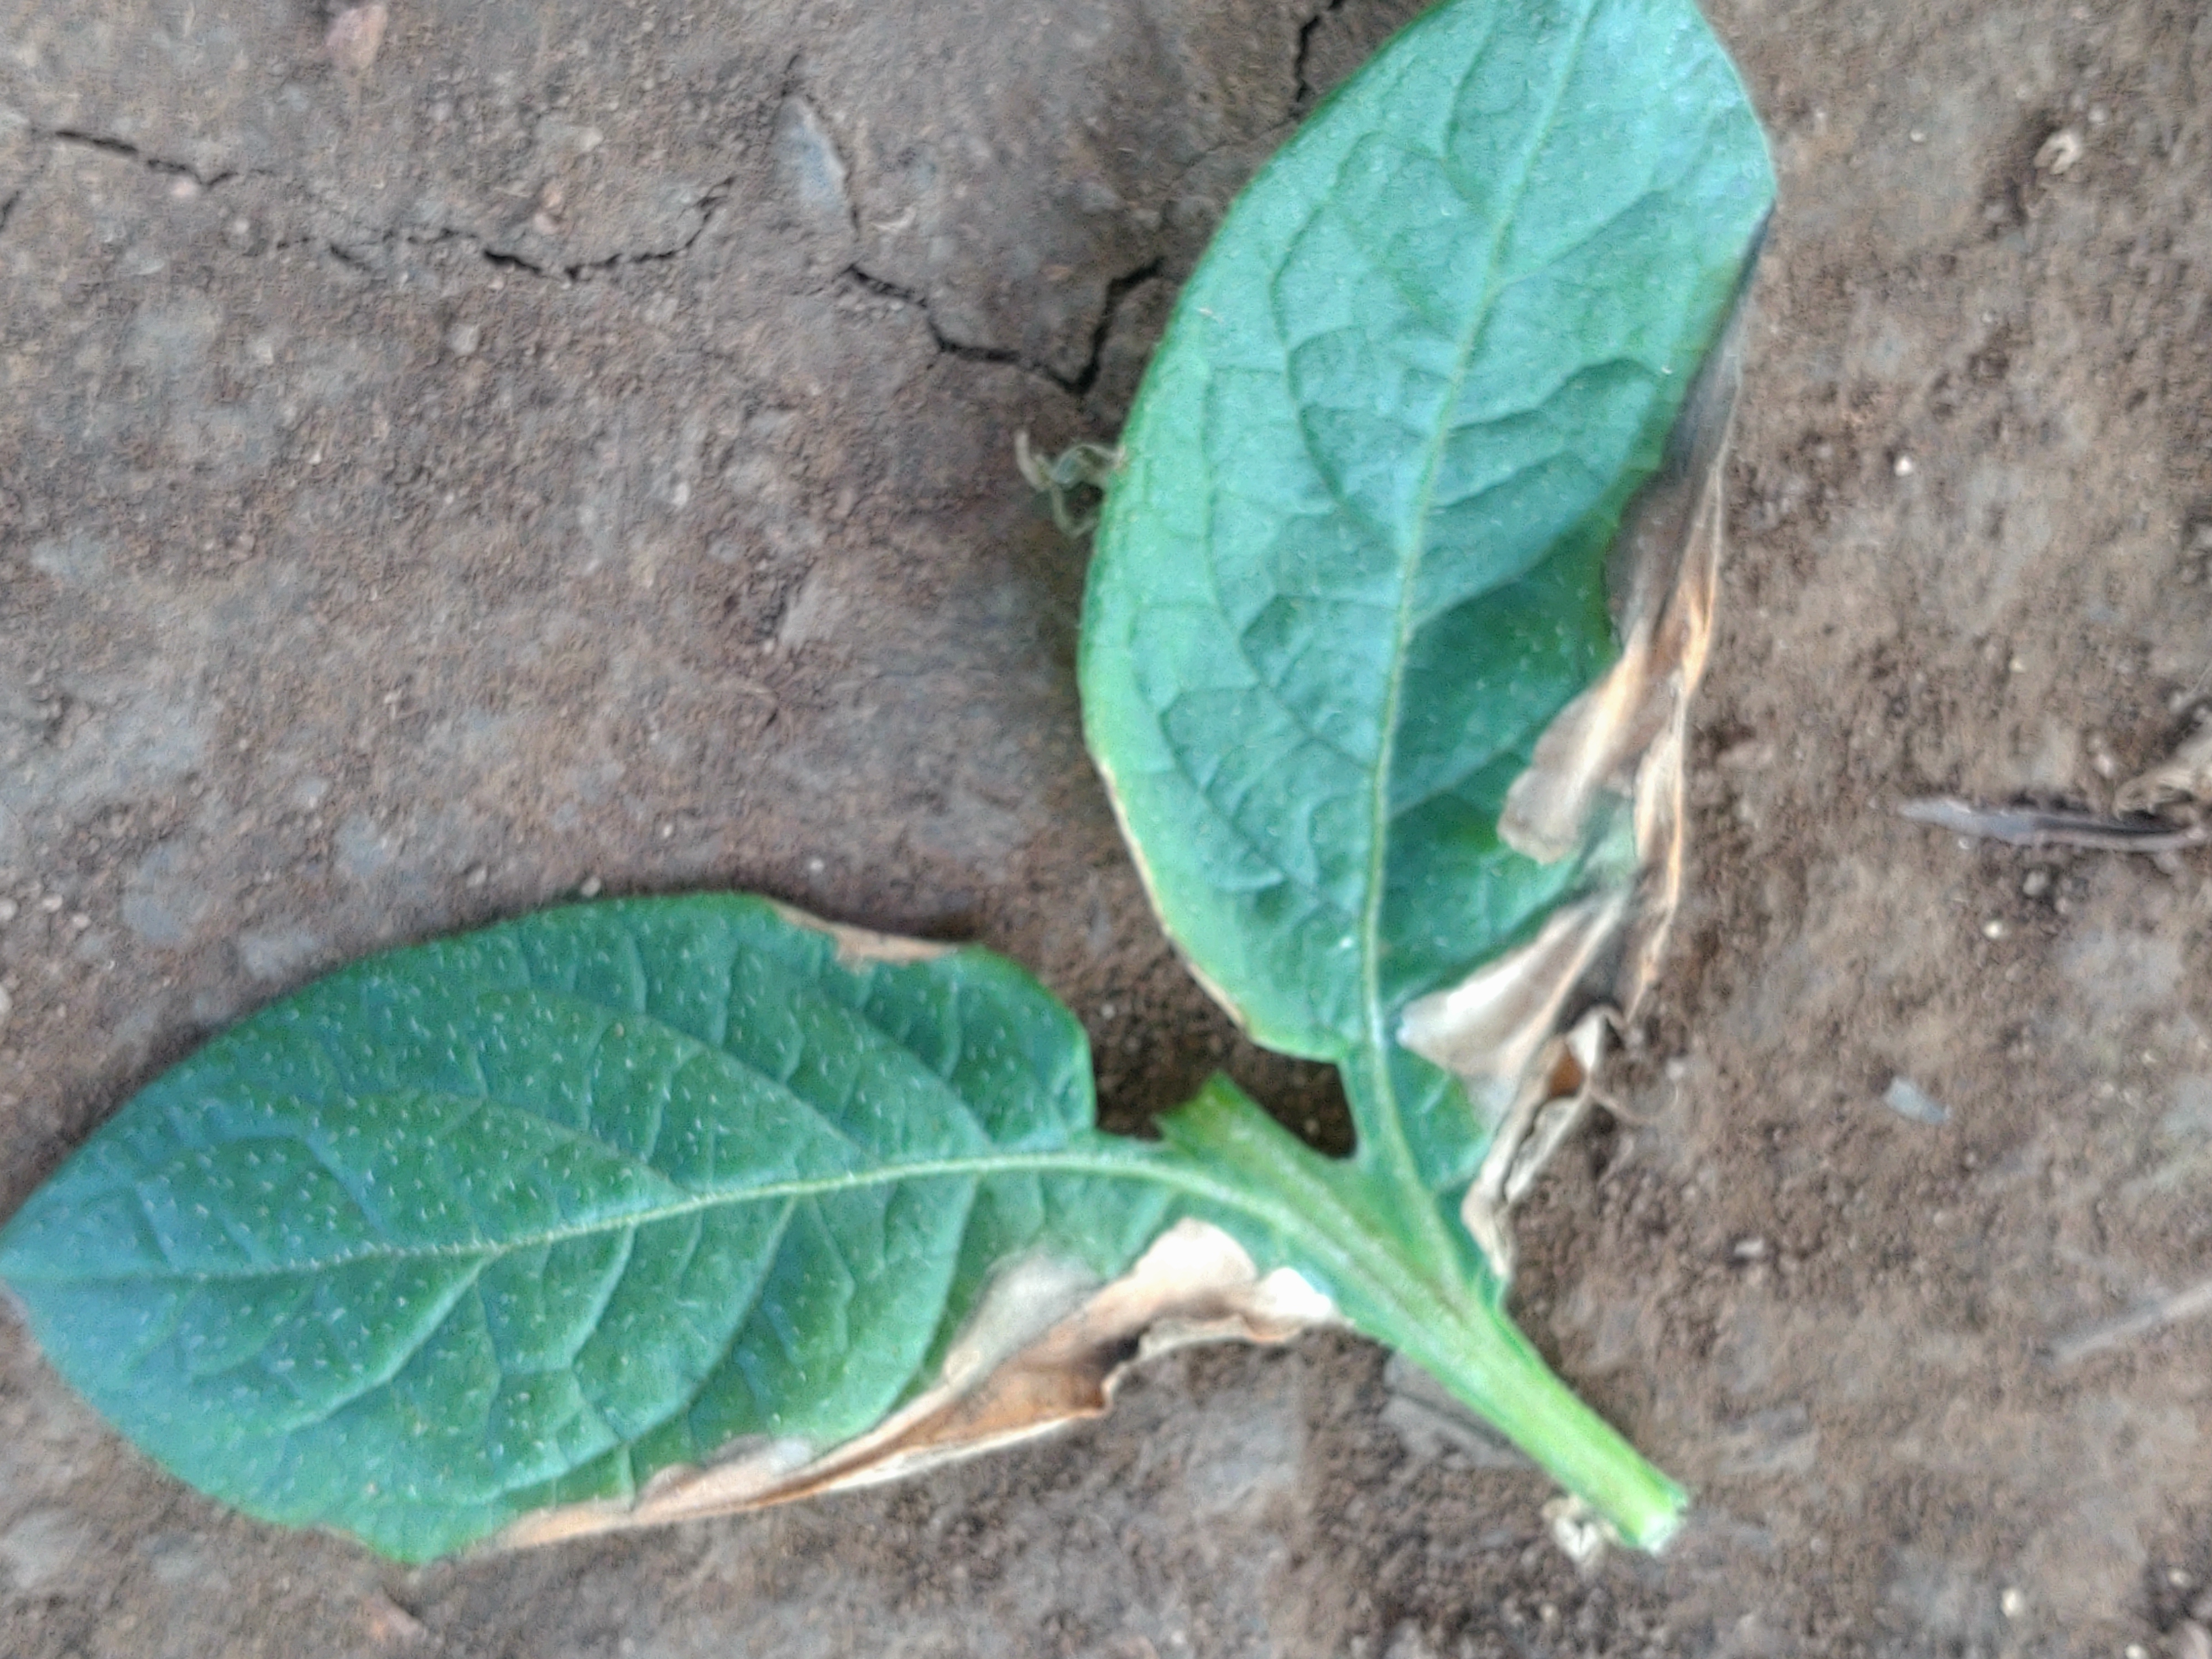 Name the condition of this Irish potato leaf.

early blight
